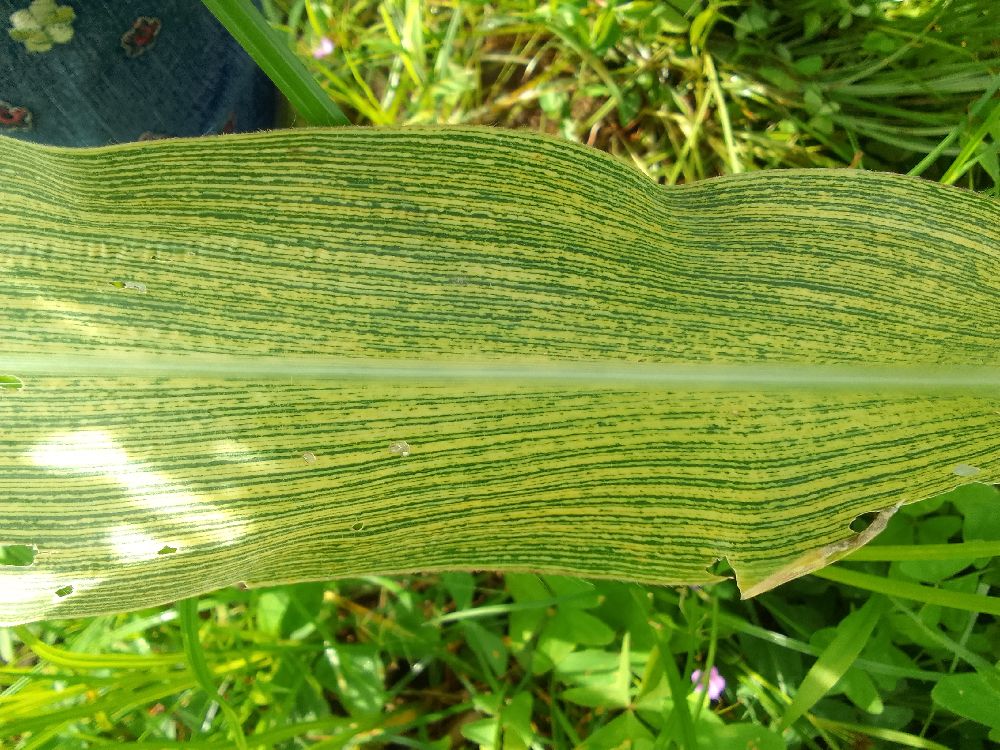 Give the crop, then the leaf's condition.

maize, maize streak virus
